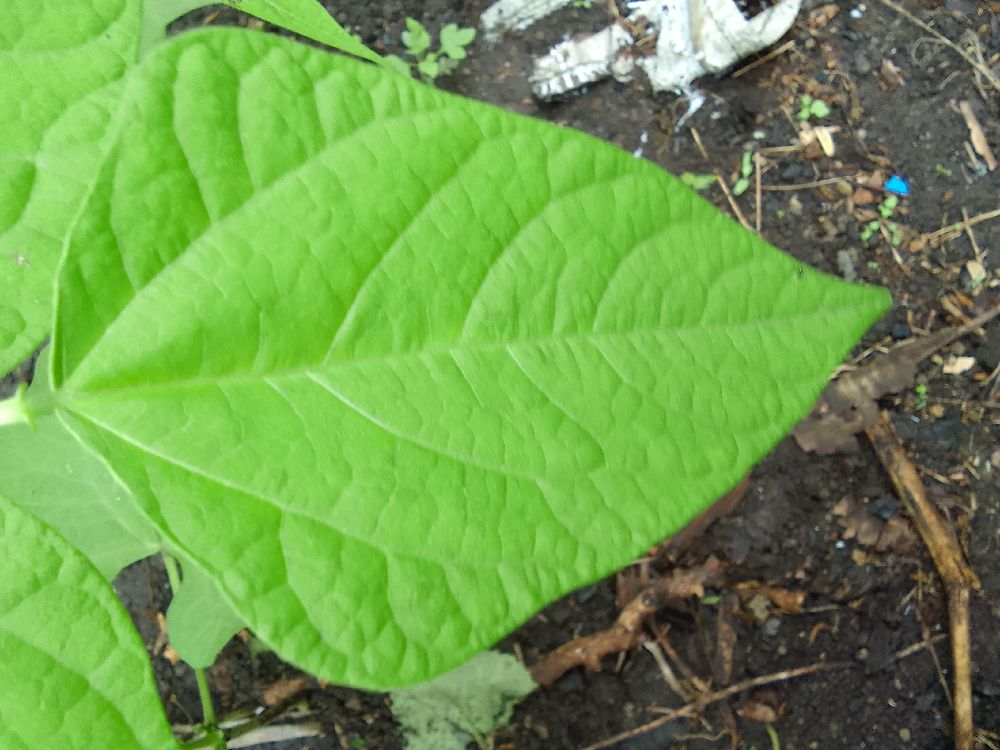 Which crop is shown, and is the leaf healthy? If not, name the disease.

common bean, healthy
